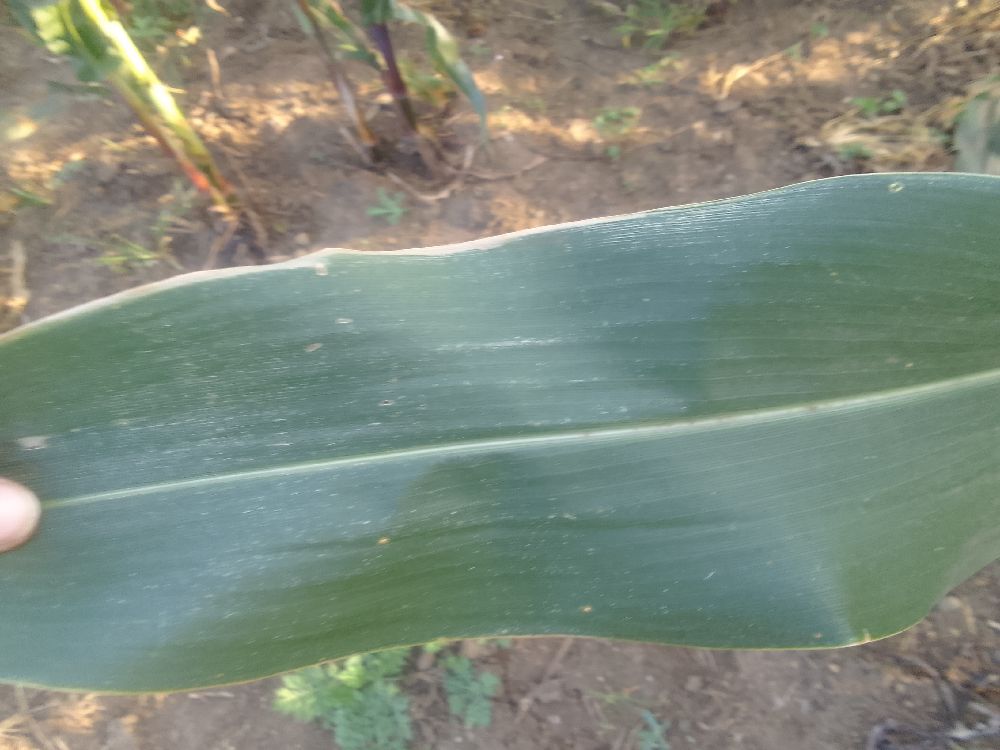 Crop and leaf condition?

maize, healthy
